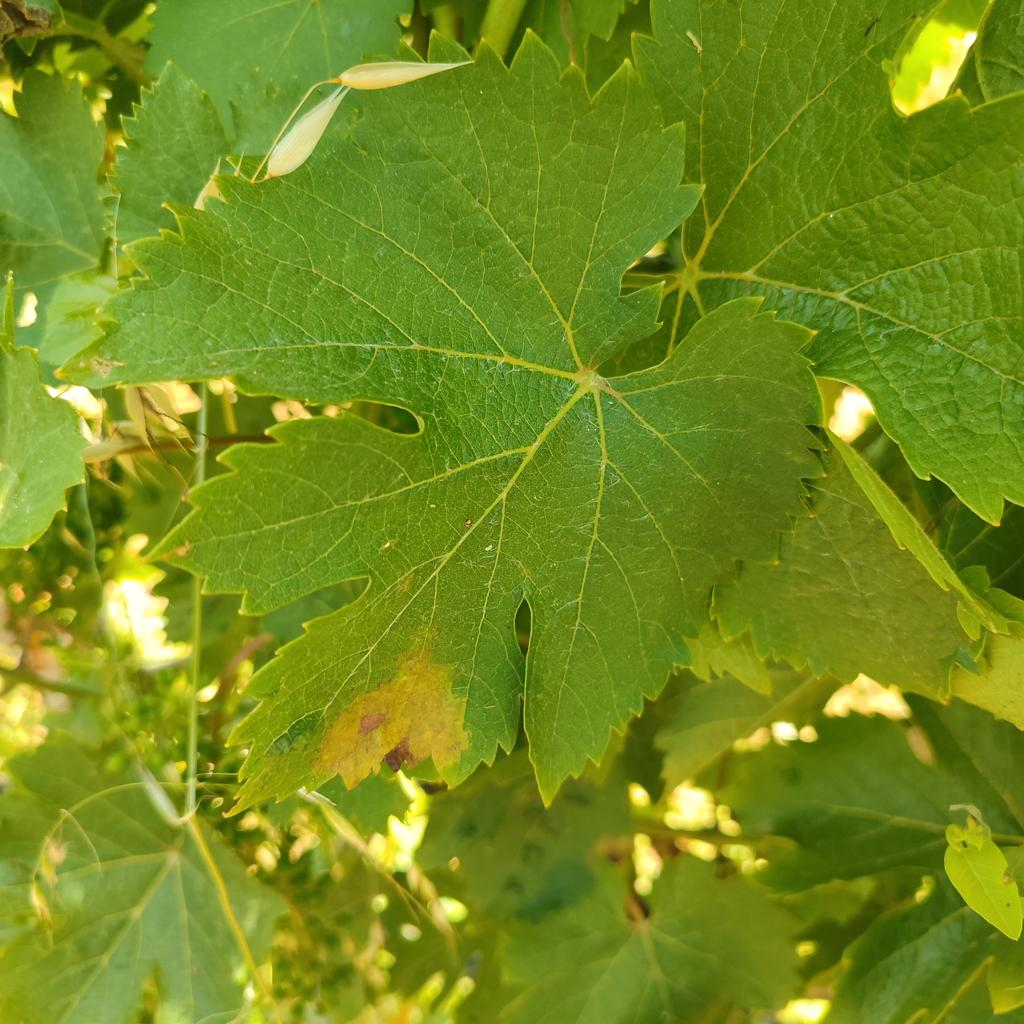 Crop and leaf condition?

grapevine, downy mildew
